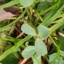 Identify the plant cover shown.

unstructured weed
